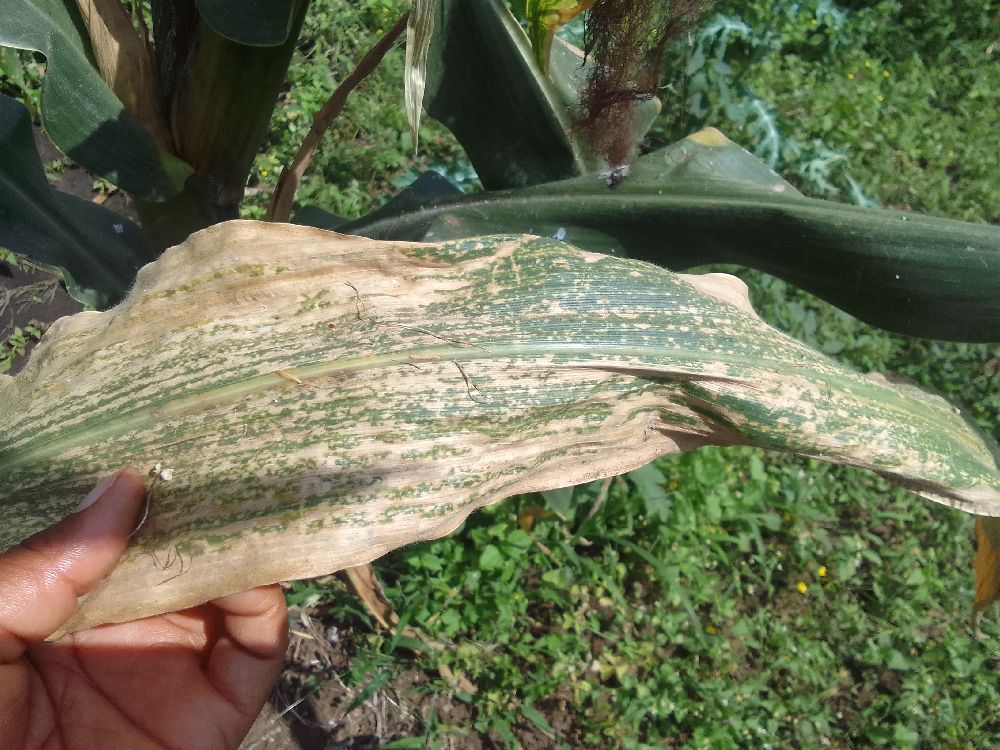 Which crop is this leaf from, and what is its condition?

maize, maize lethal necrosis
